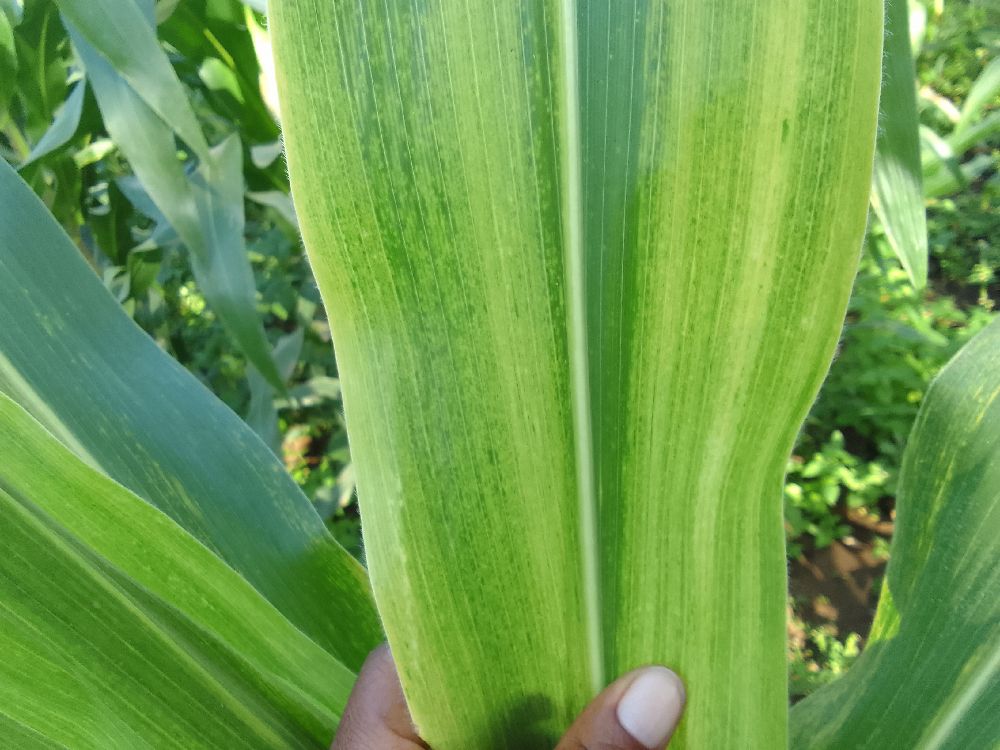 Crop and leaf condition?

maize, maize lethal necrosis
